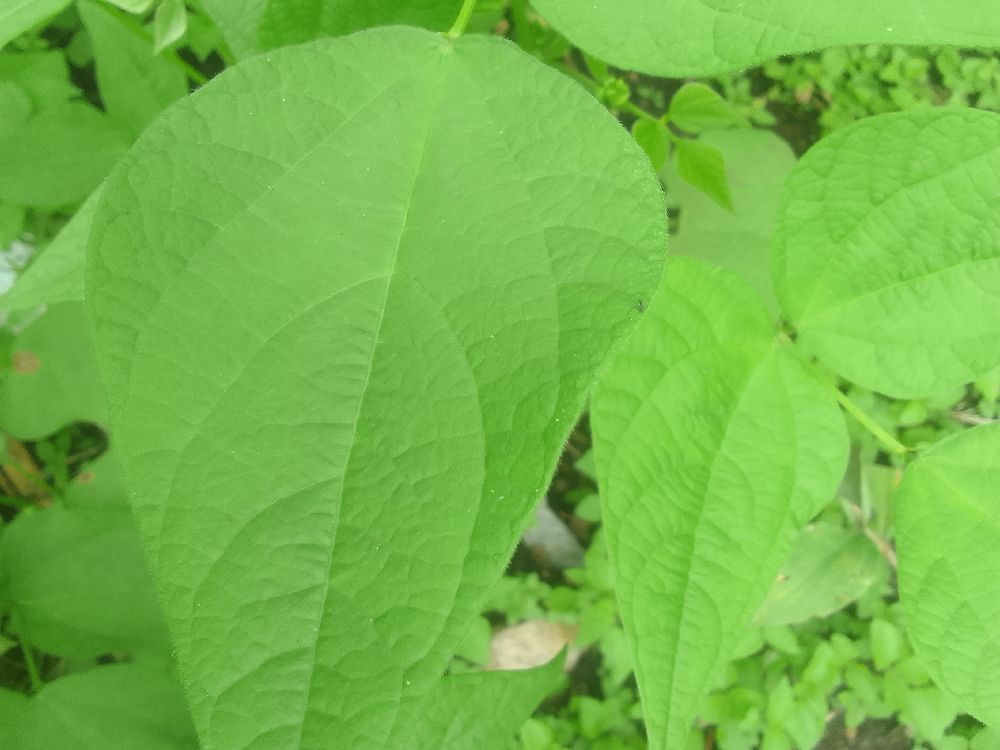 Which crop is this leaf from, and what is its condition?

common bean, healthy
